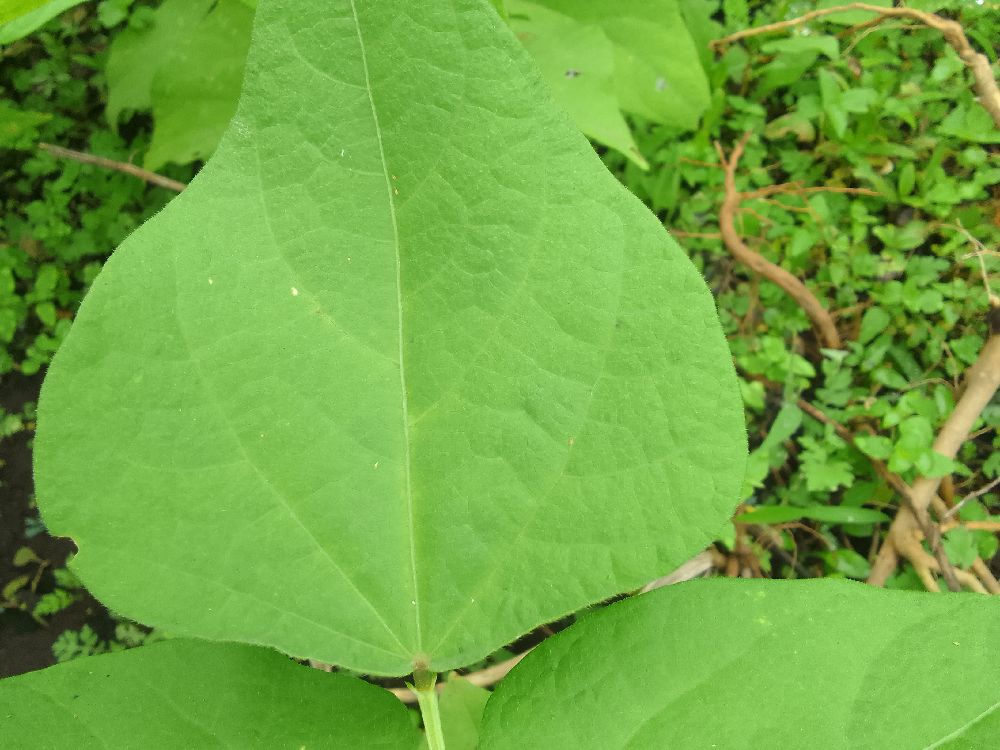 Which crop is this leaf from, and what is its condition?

common bean, healthy
